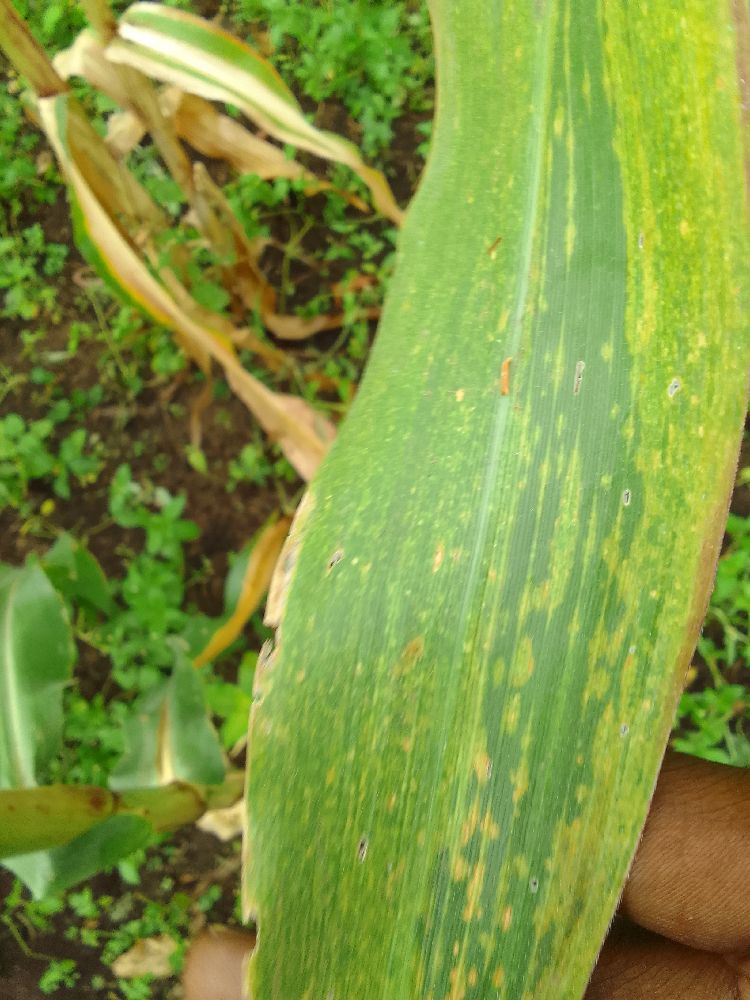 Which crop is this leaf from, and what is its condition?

maize, maize lethal necrosis
